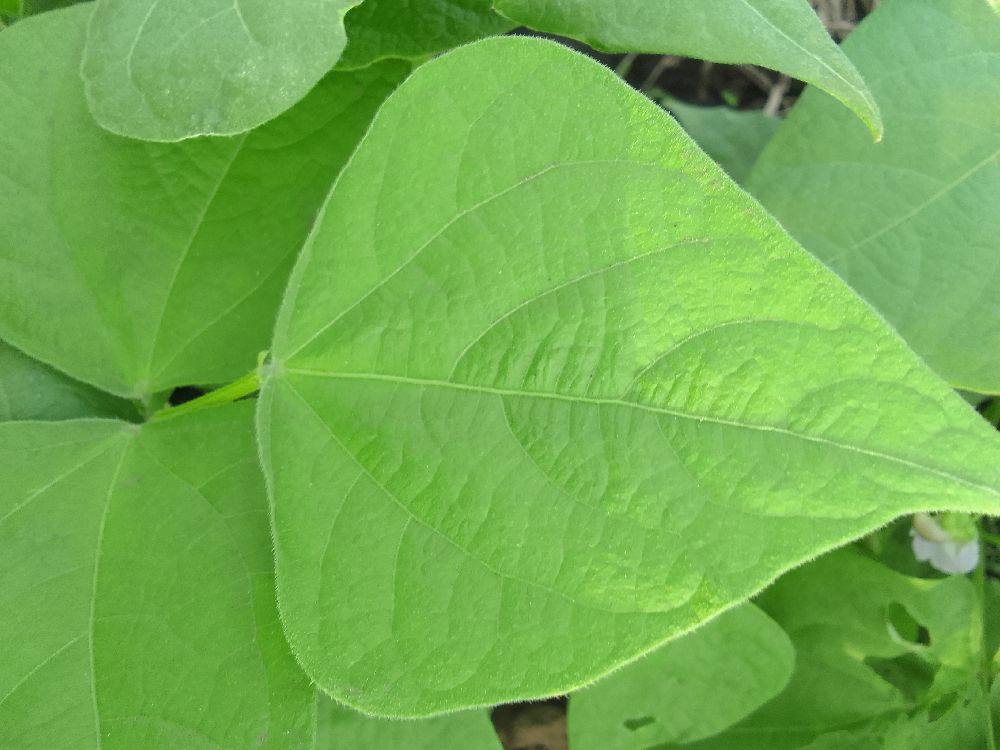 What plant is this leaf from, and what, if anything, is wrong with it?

common bean, healthy
